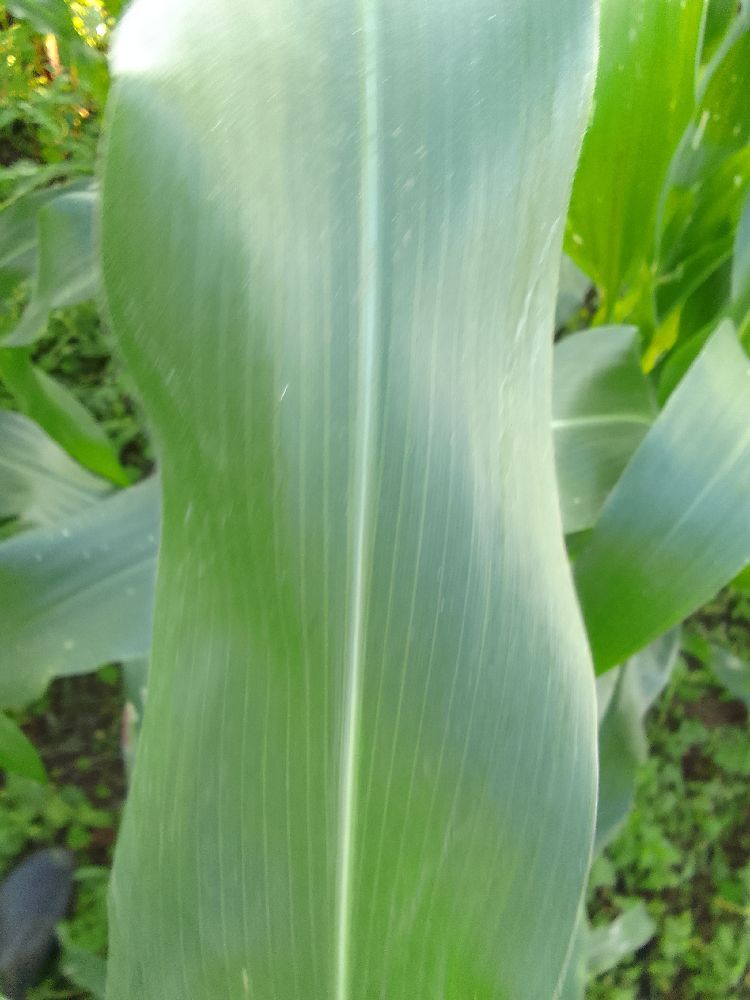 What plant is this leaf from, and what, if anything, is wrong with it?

maize, healthy
